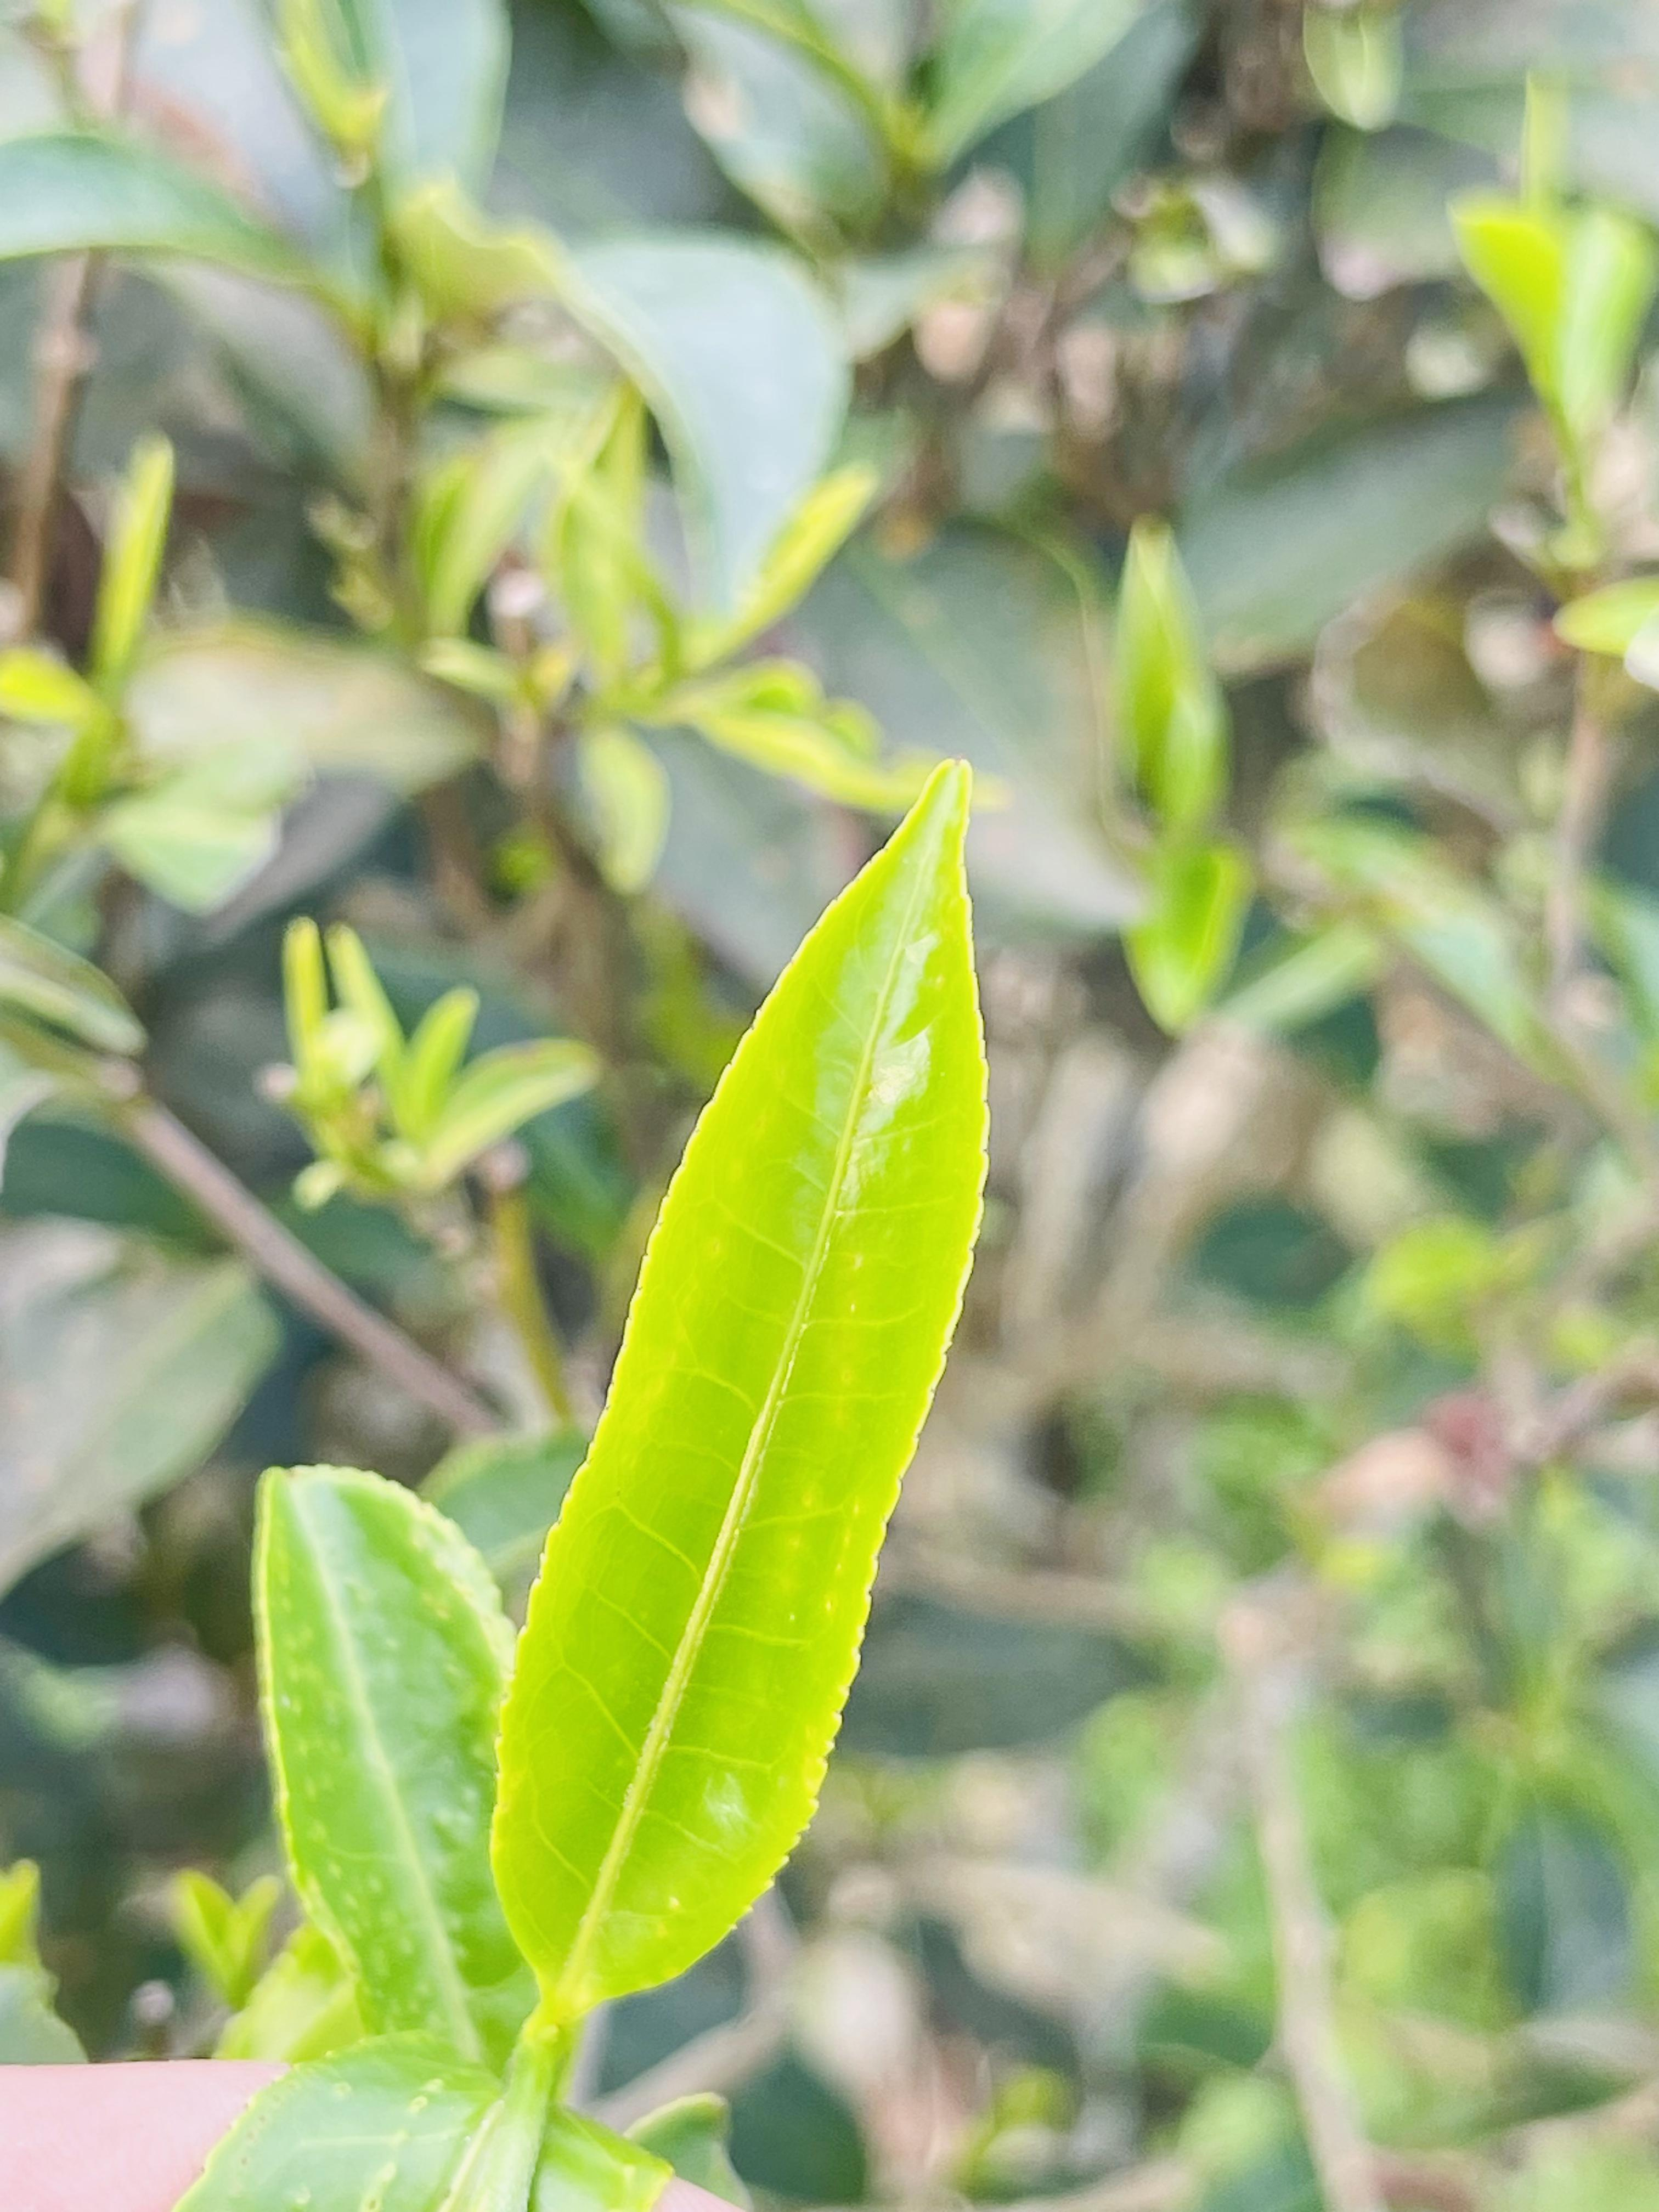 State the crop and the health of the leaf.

tea, healthy leaf
